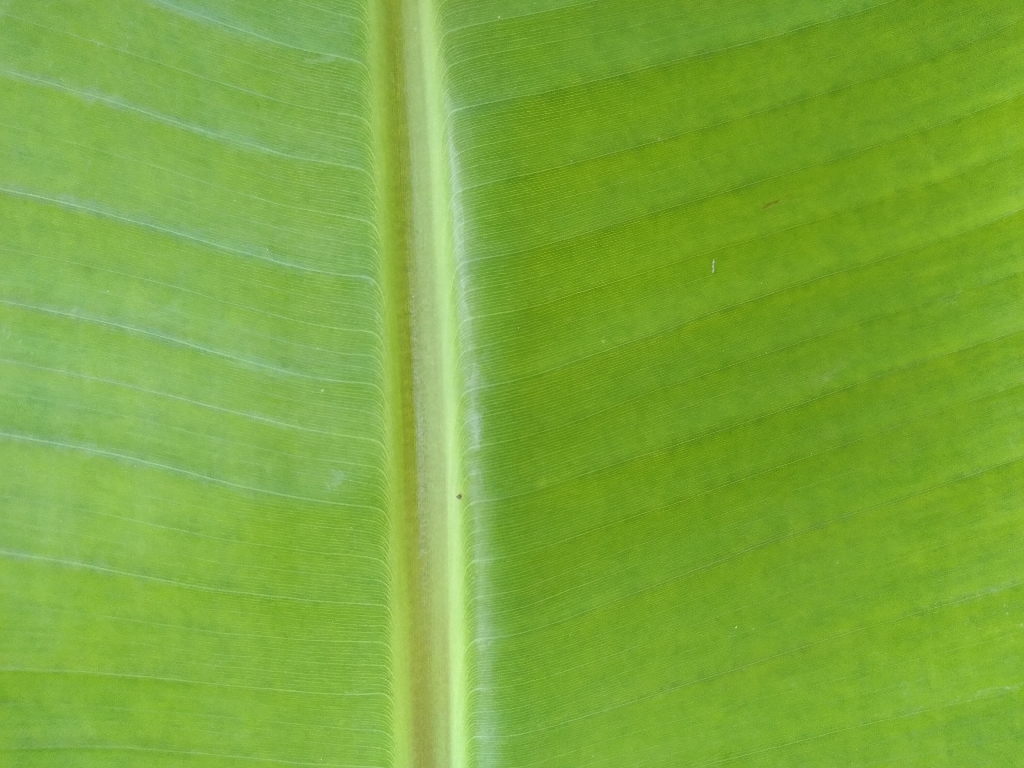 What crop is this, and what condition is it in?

banana, healthy
